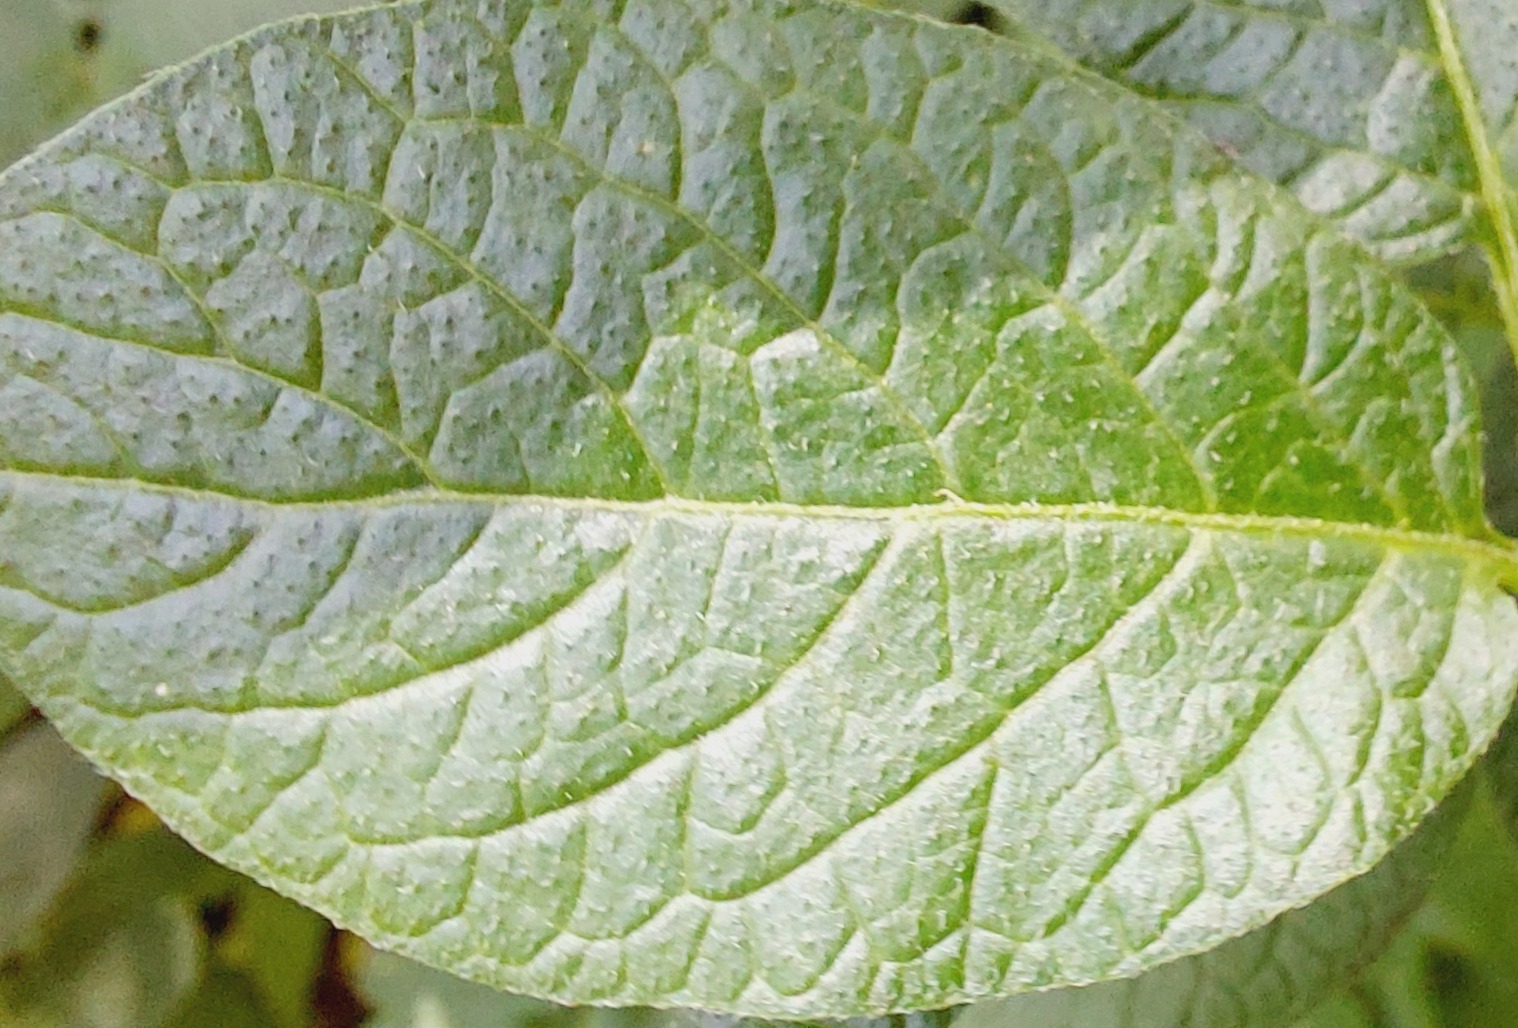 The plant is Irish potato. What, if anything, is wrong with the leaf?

healthy
